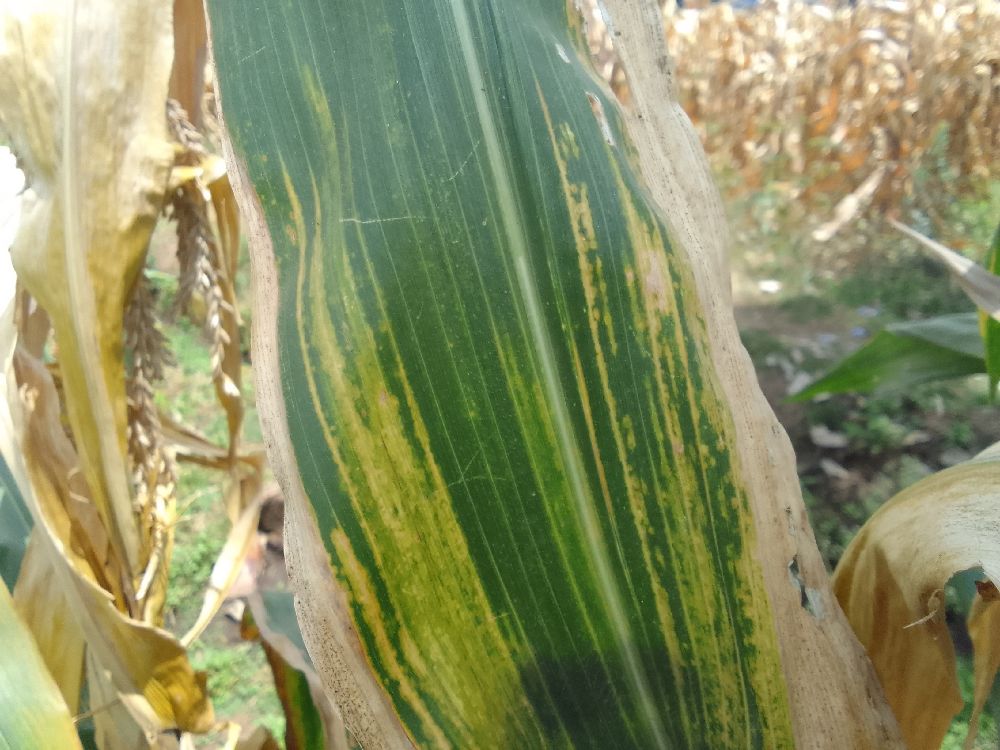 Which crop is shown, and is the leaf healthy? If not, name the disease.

maize, maize lethal necrosis
